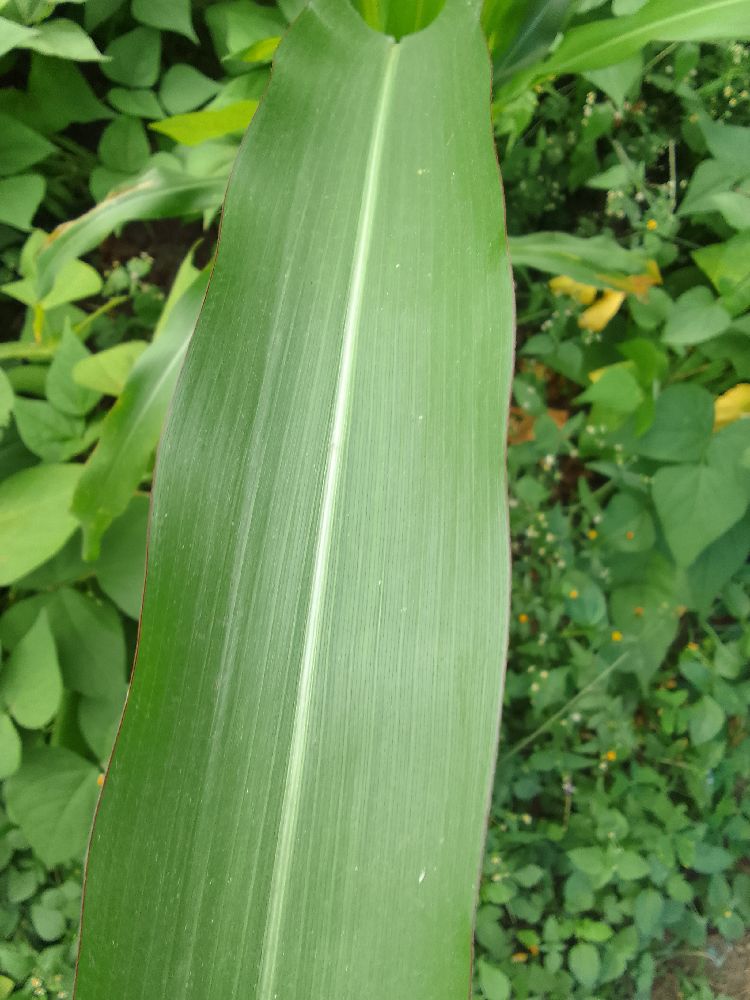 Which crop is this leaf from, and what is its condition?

maize, healthy
